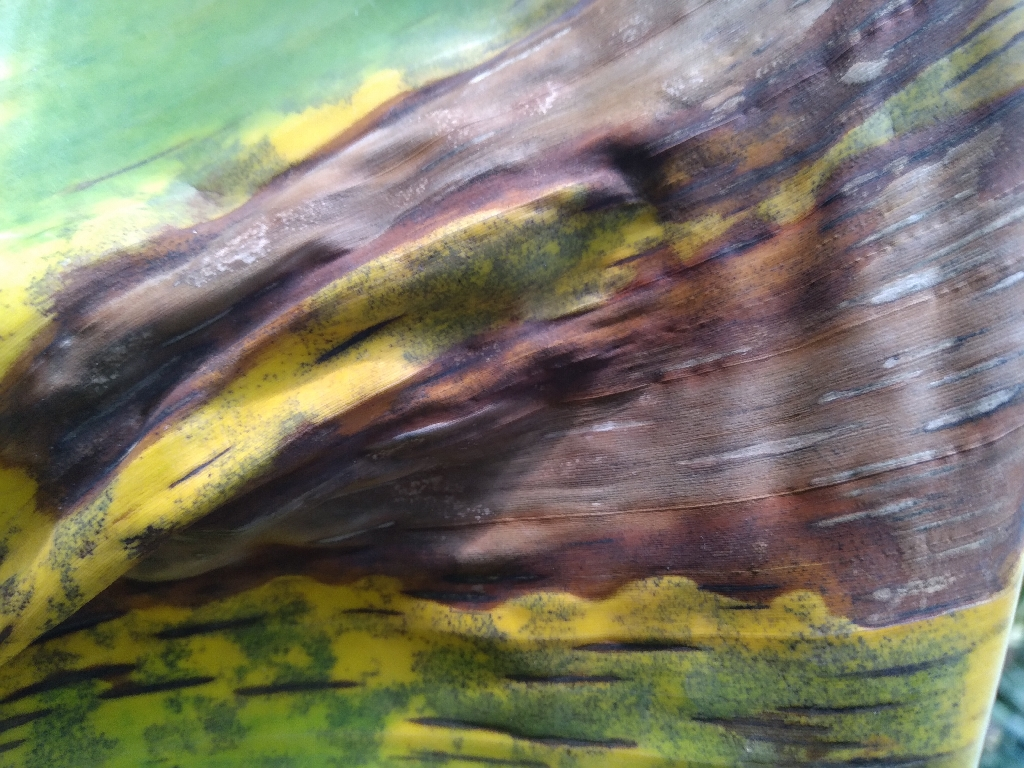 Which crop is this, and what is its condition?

banana, black sigatoka
